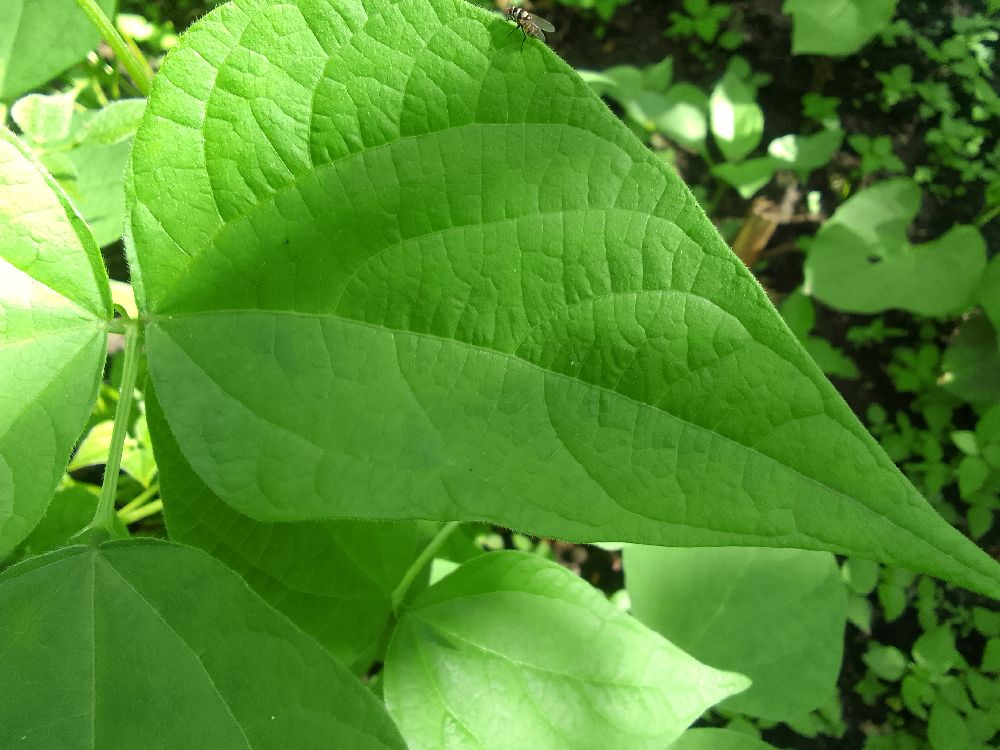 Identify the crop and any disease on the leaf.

common bean, healthy
